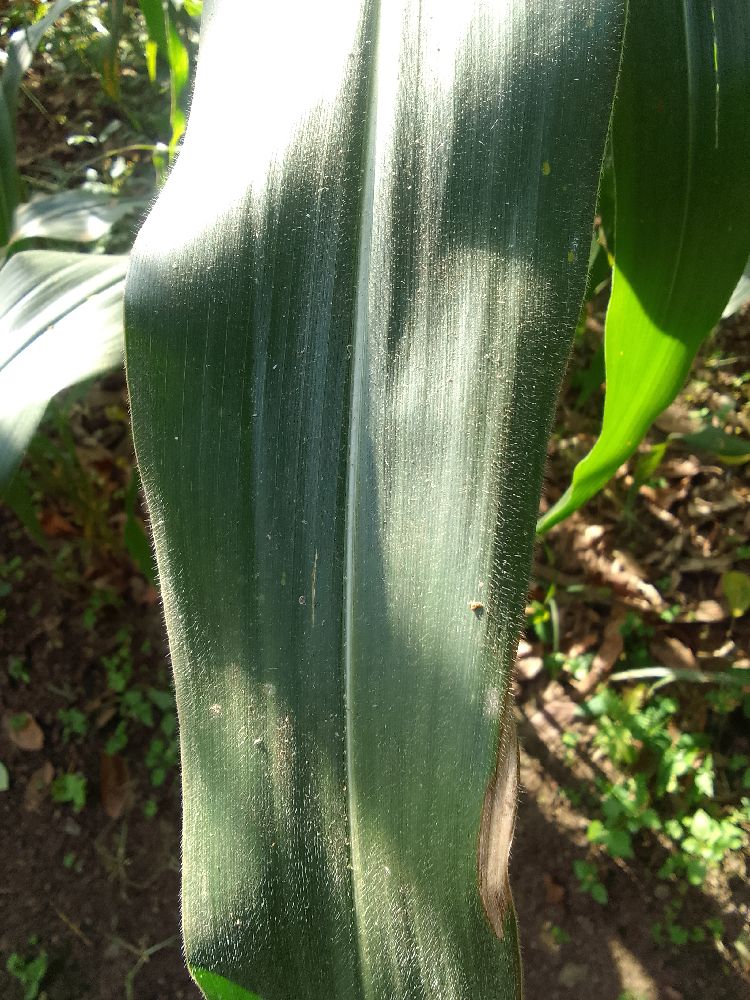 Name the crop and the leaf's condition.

maize, healthy
